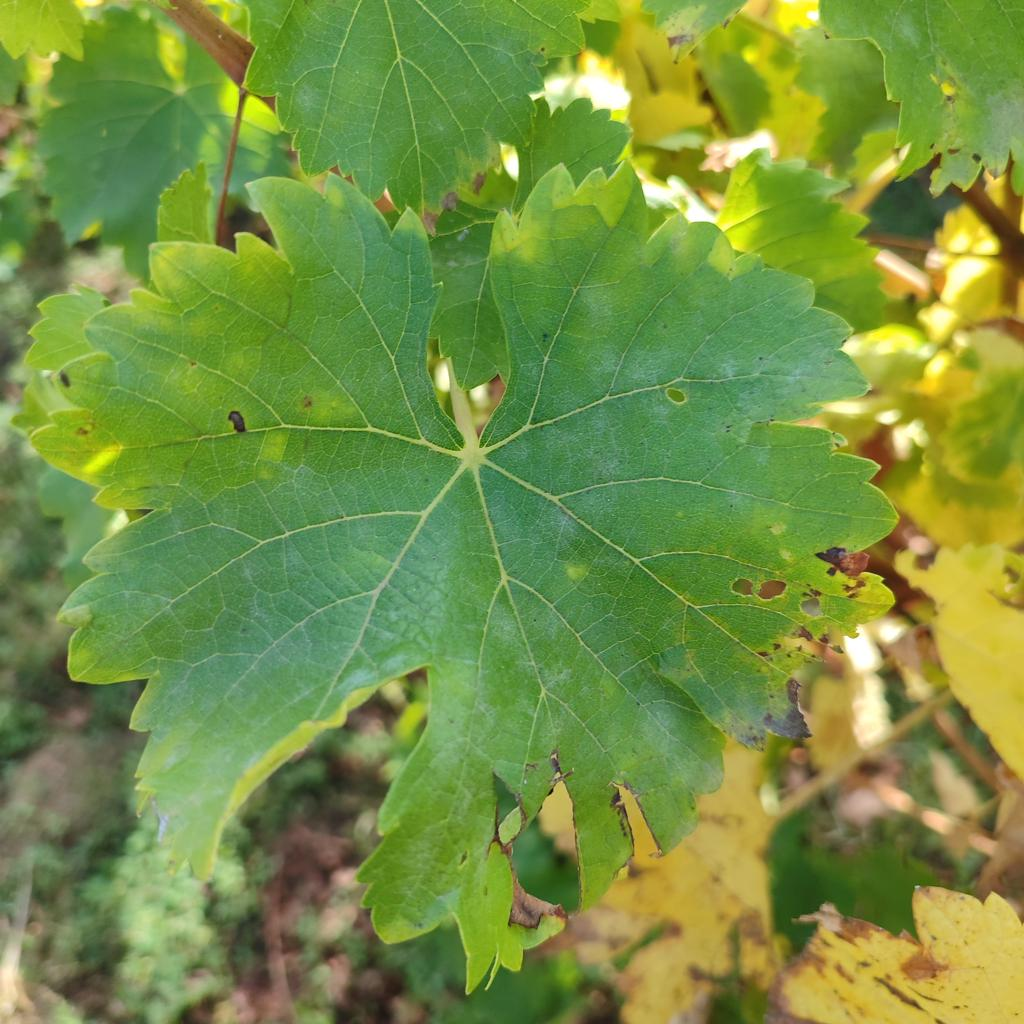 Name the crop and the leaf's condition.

grapevine, powdery mildew
